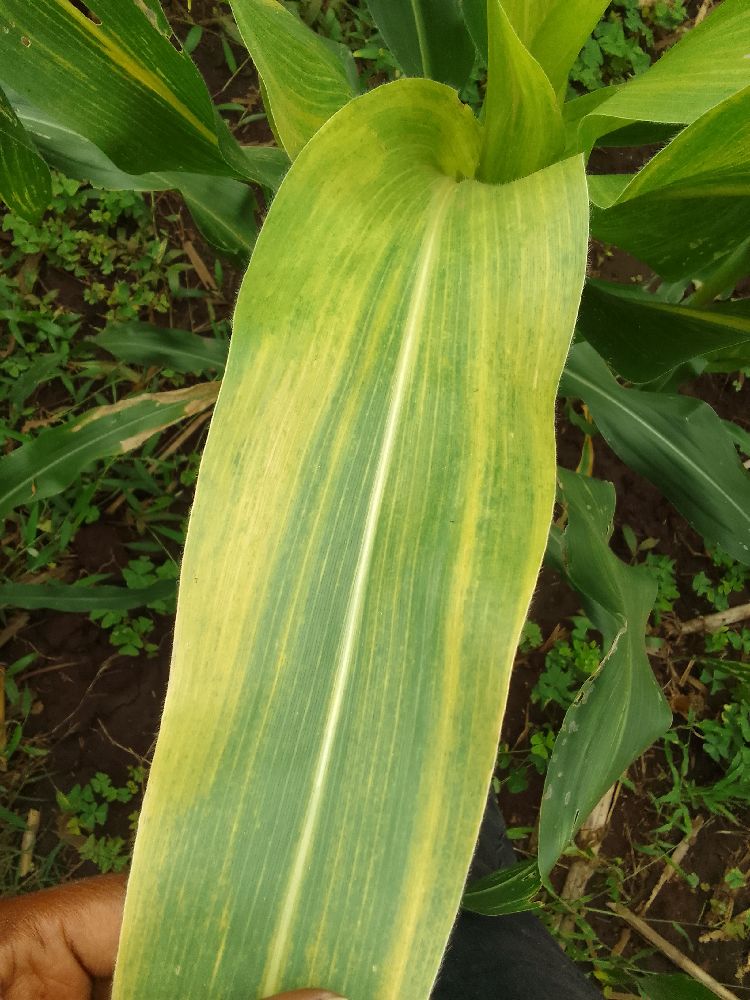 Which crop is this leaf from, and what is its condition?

maize, maize lethal necrosis
